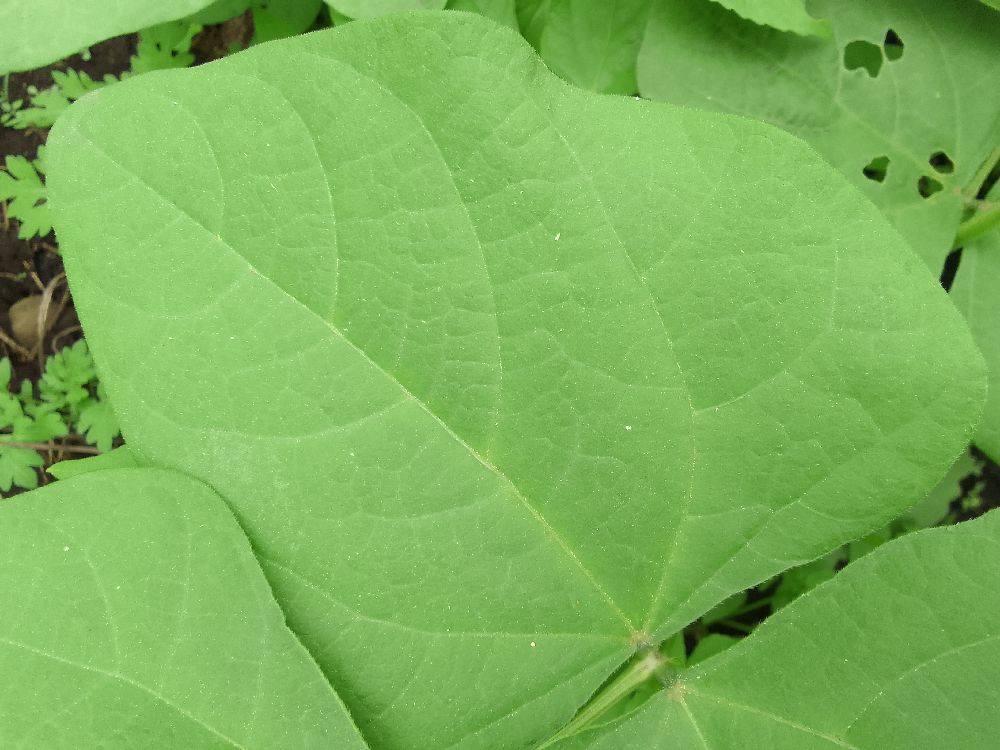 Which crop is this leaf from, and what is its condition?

common bean, healthy
